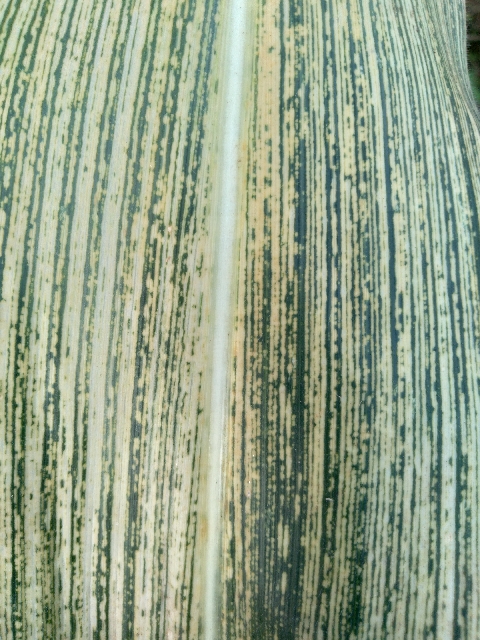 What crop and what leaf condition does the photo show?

maize, maize streak virus
